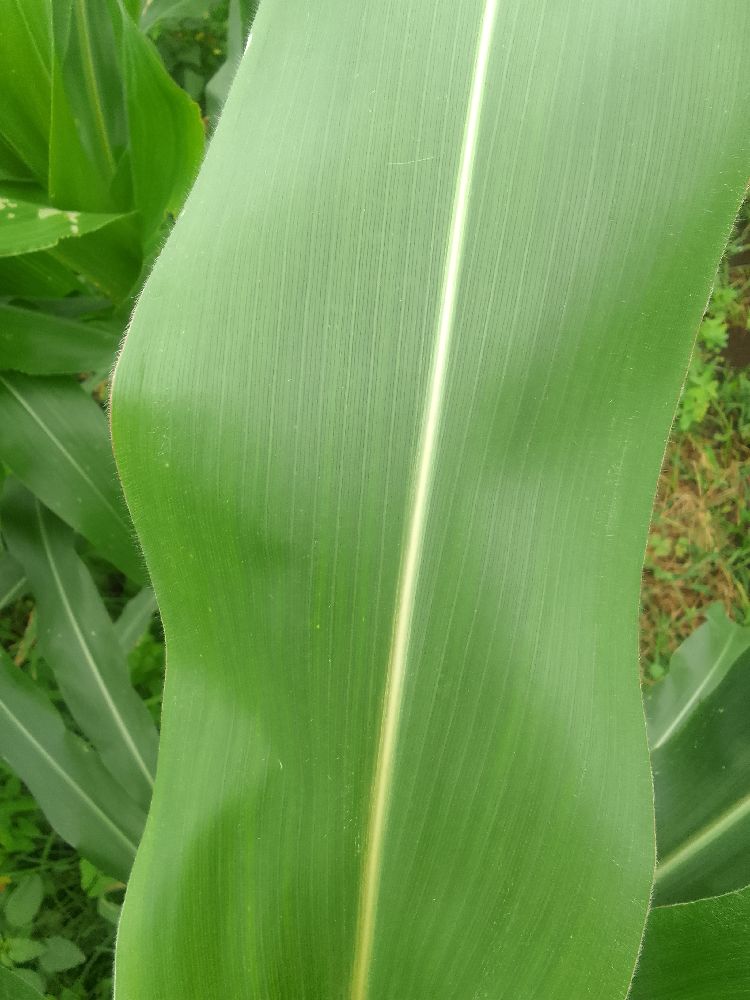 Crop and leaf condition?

maize, healthy
